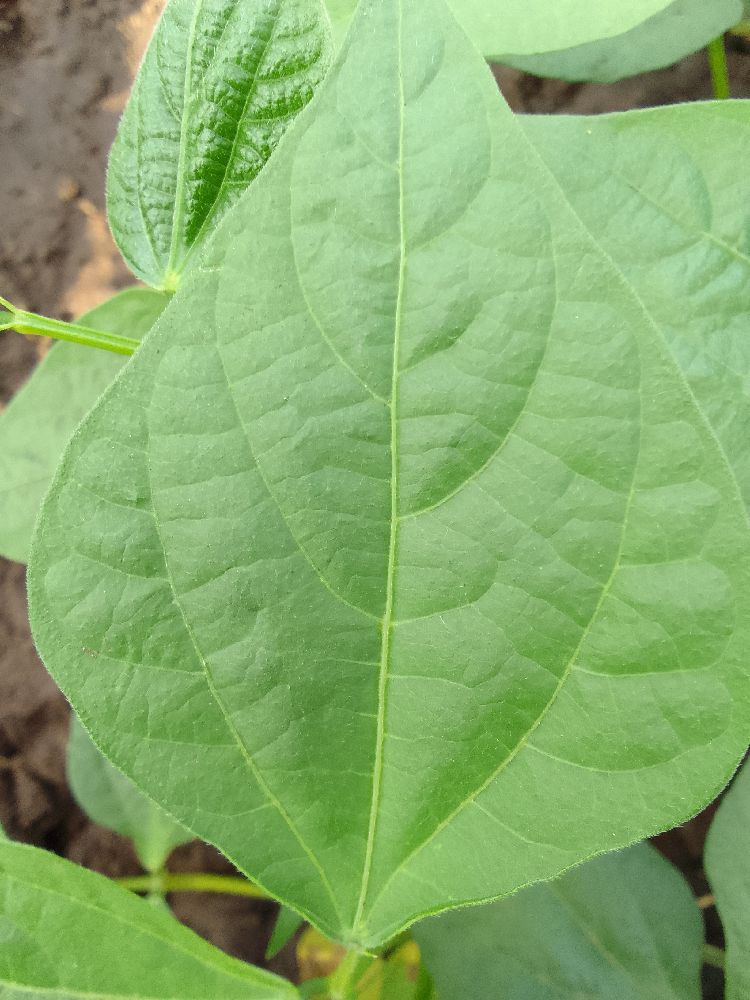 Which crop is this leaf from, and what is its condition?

common bean, healthy
